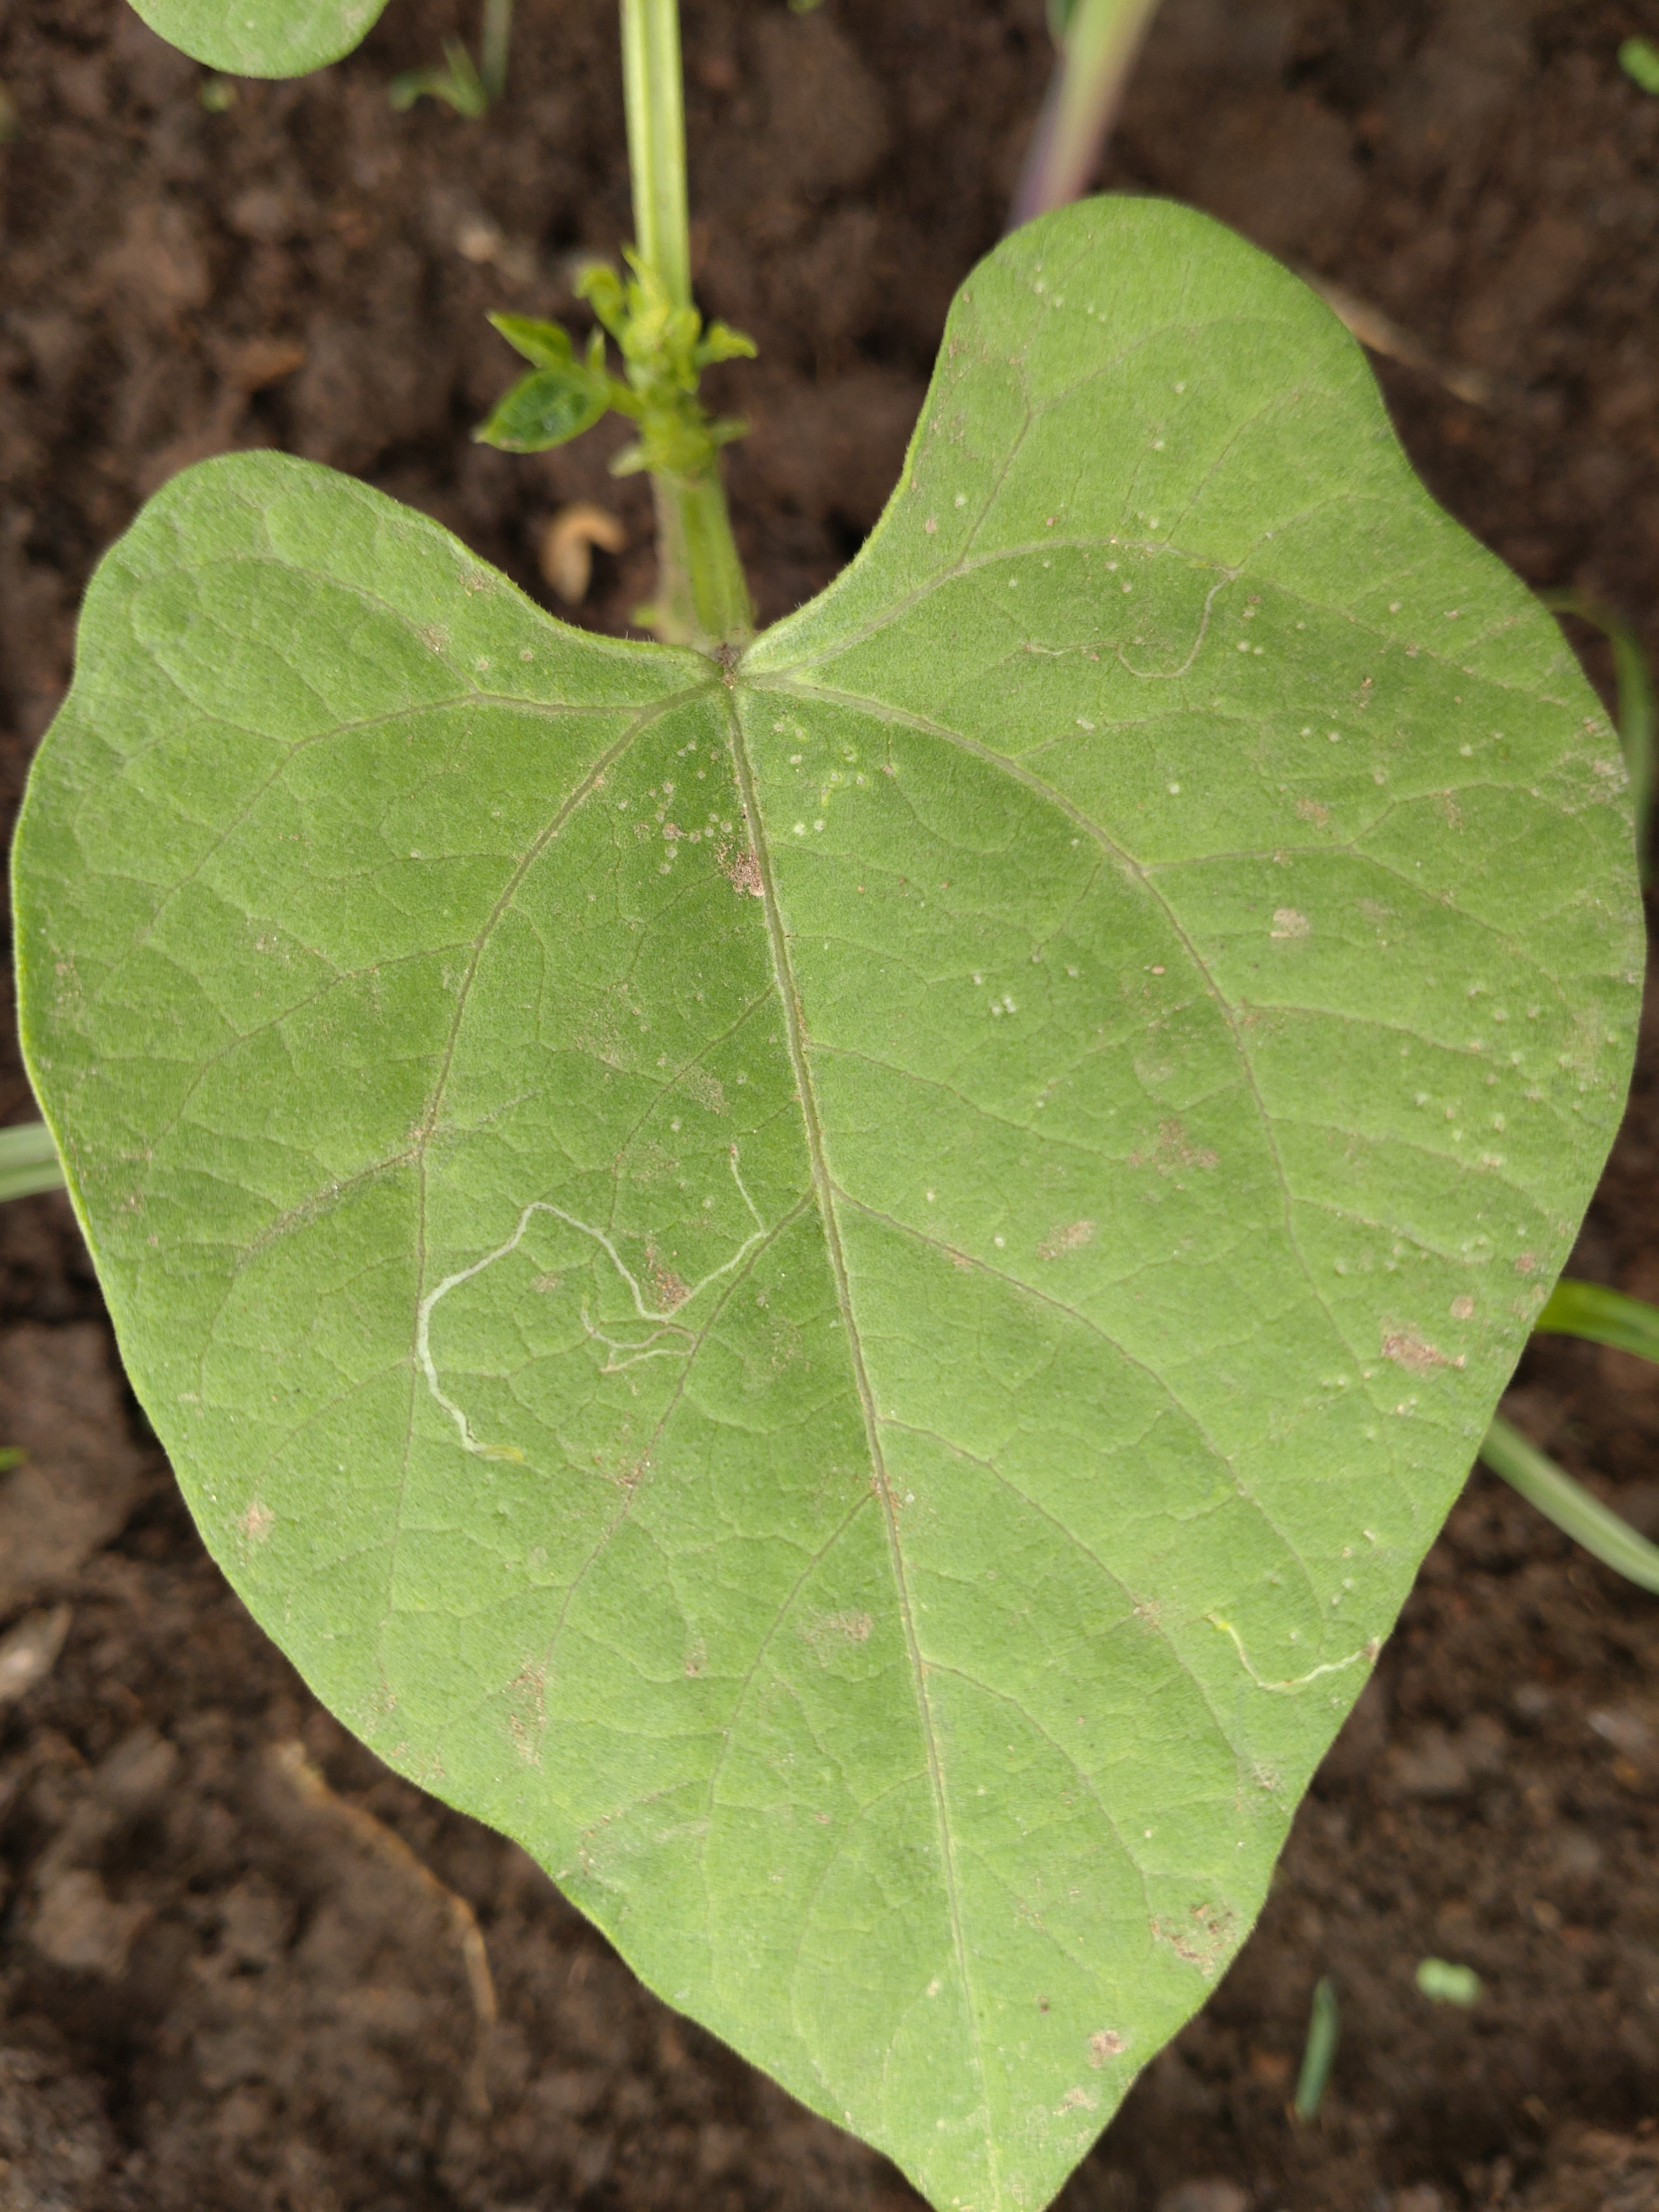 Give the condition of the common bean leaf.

healthy
